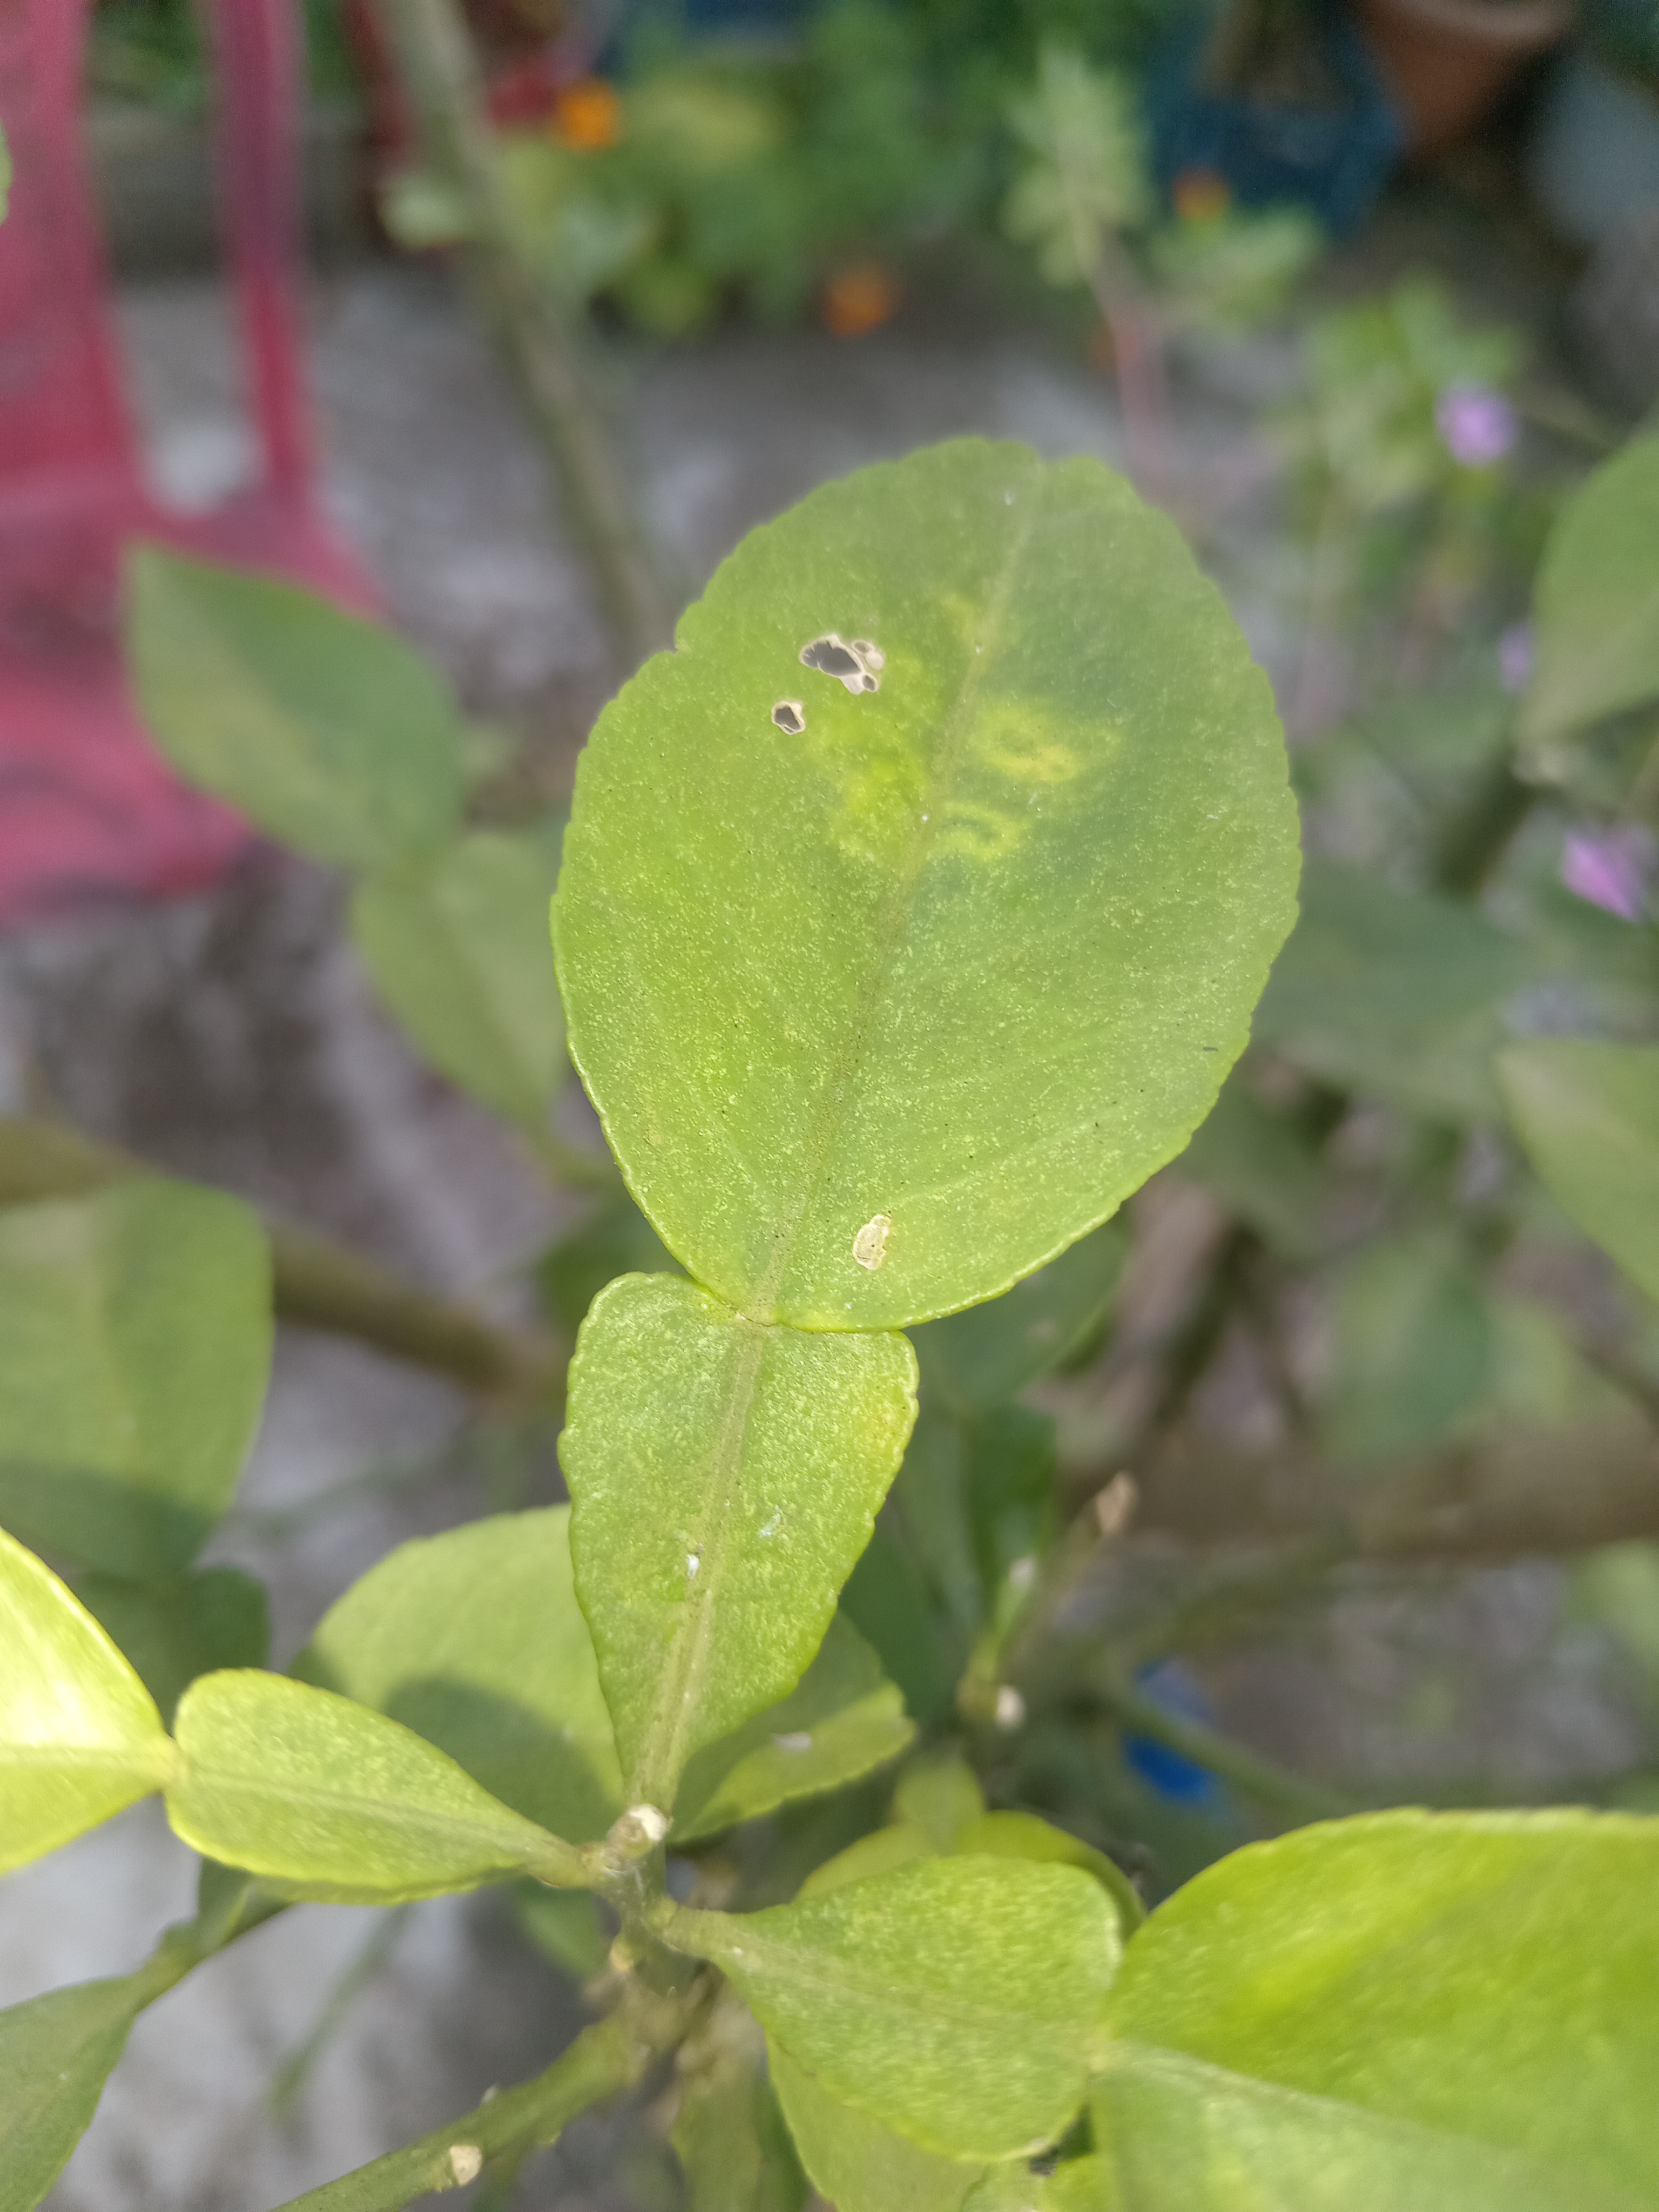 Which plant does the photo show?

lemon
